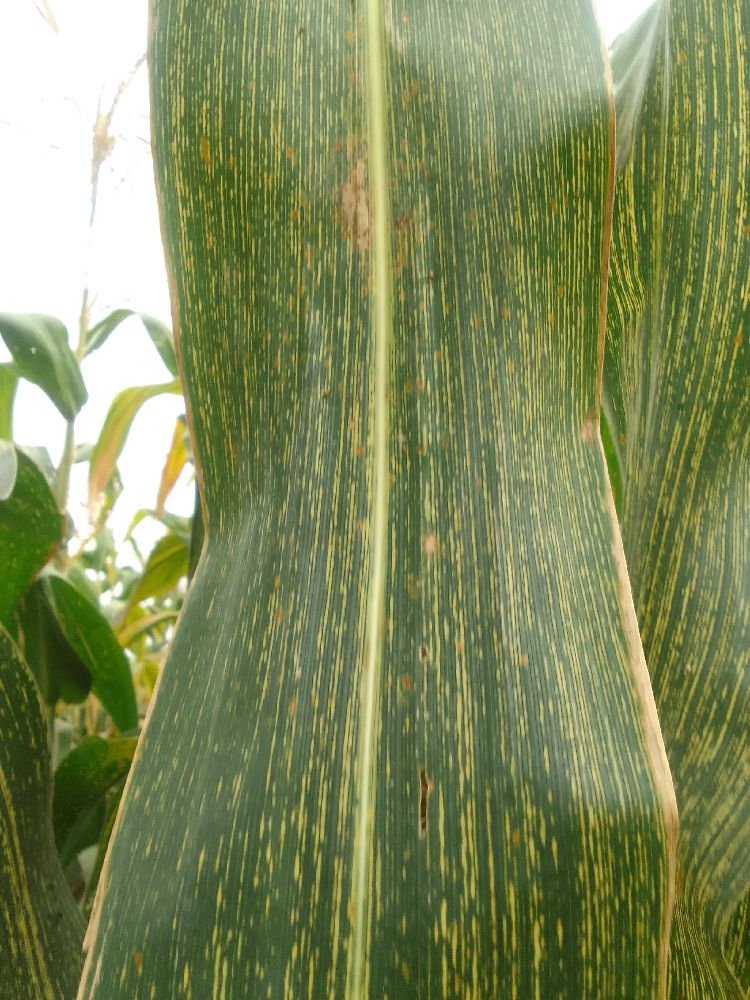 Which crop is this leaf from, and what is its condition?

maize, maize streak virus
